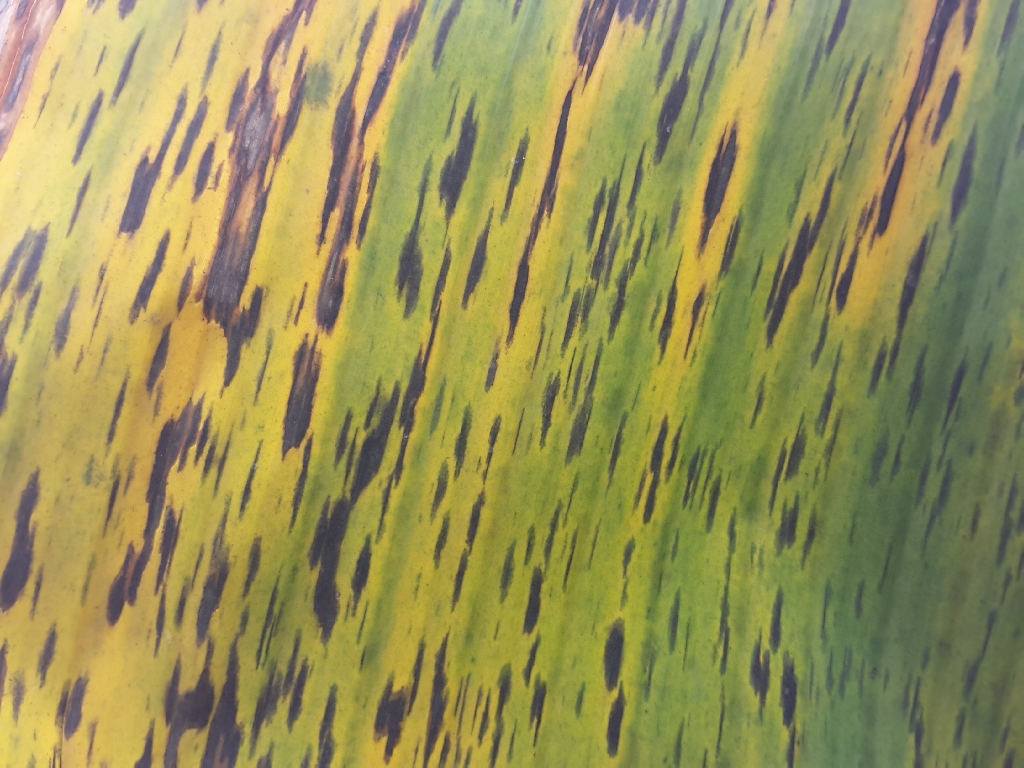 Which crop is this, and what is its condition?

banana, black sigatoka
